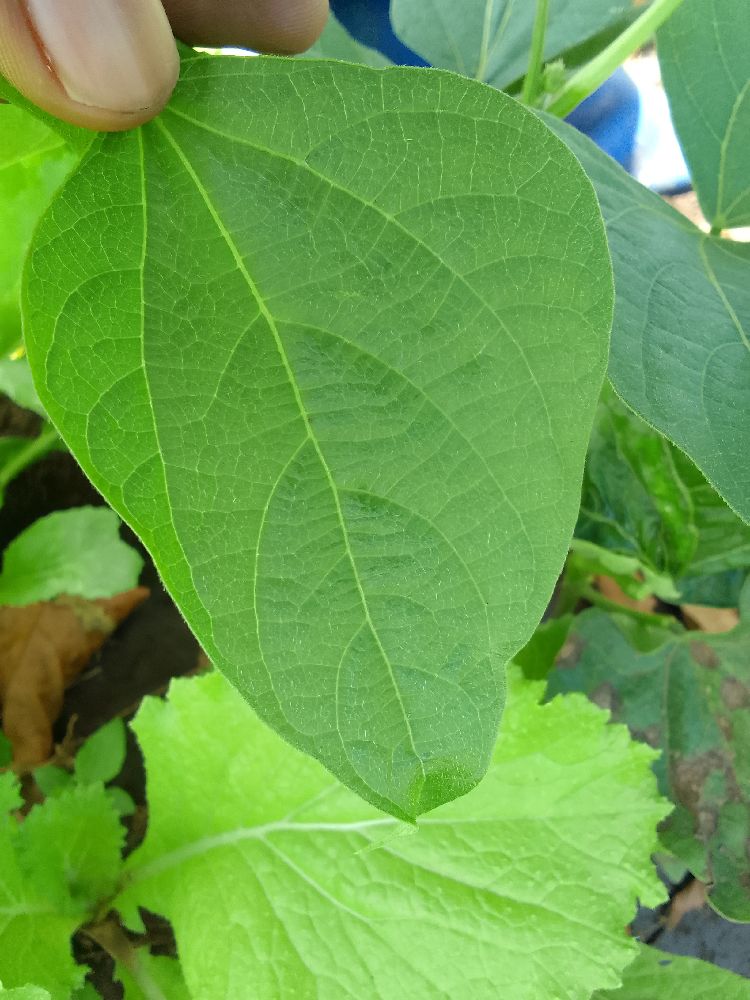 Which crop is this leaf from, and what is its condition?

common bean, healthy
